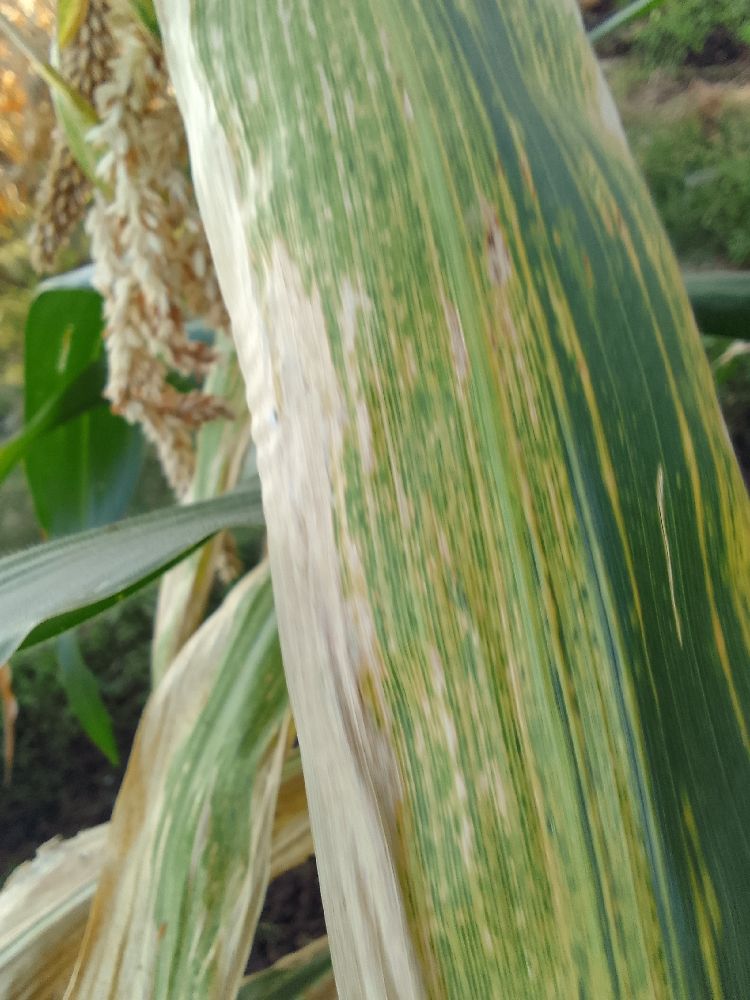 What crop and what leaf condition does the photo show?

maize, maize lethal necrosis
